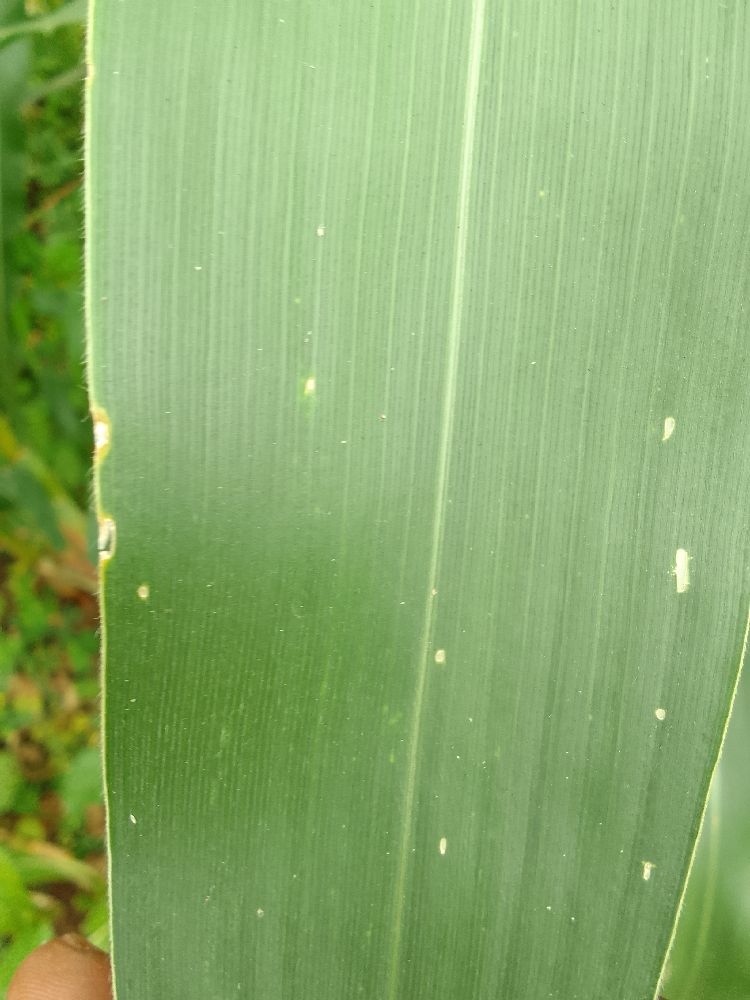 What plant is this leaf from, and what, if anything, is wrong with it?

maize, healthy
